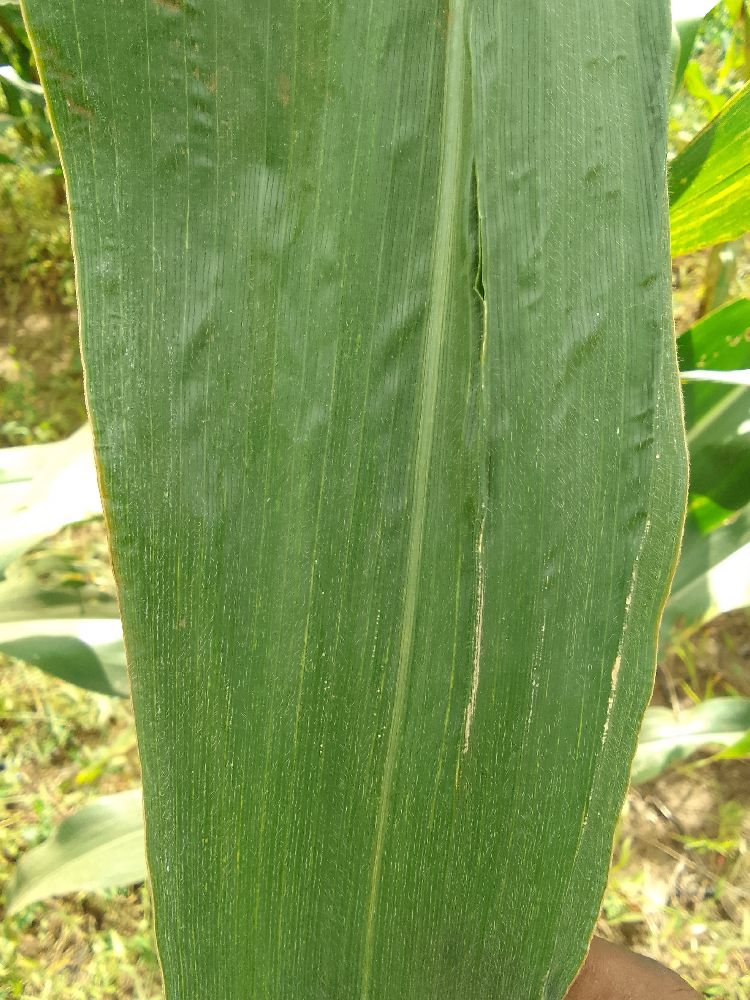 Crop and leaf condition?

maize, healthy
